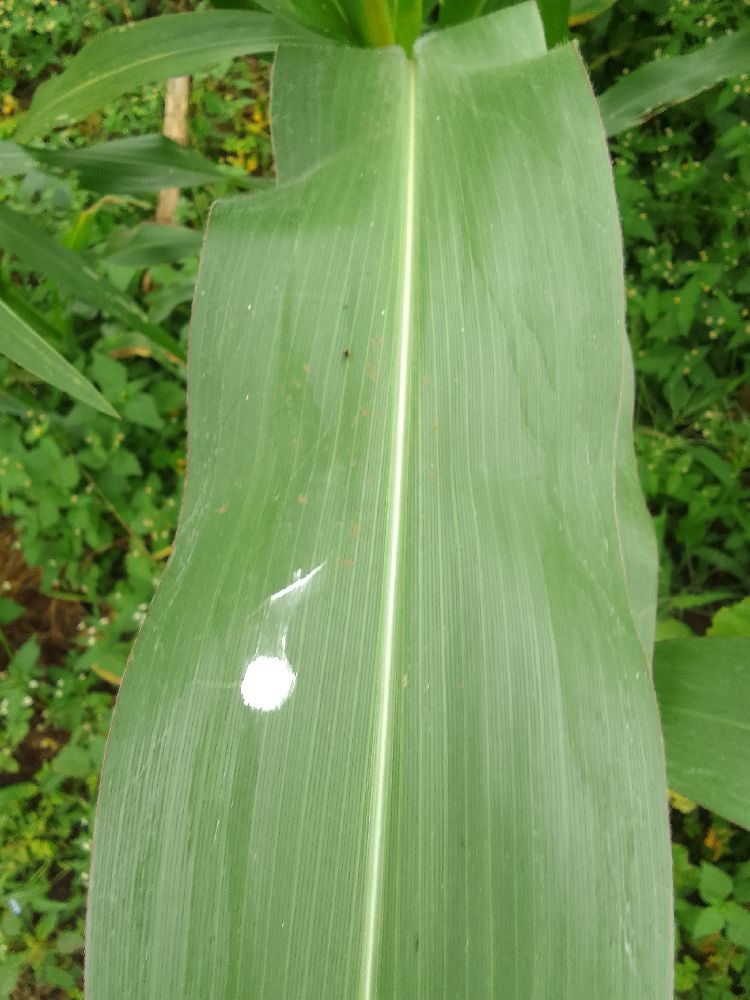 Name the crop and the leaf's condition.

maize, healthy
